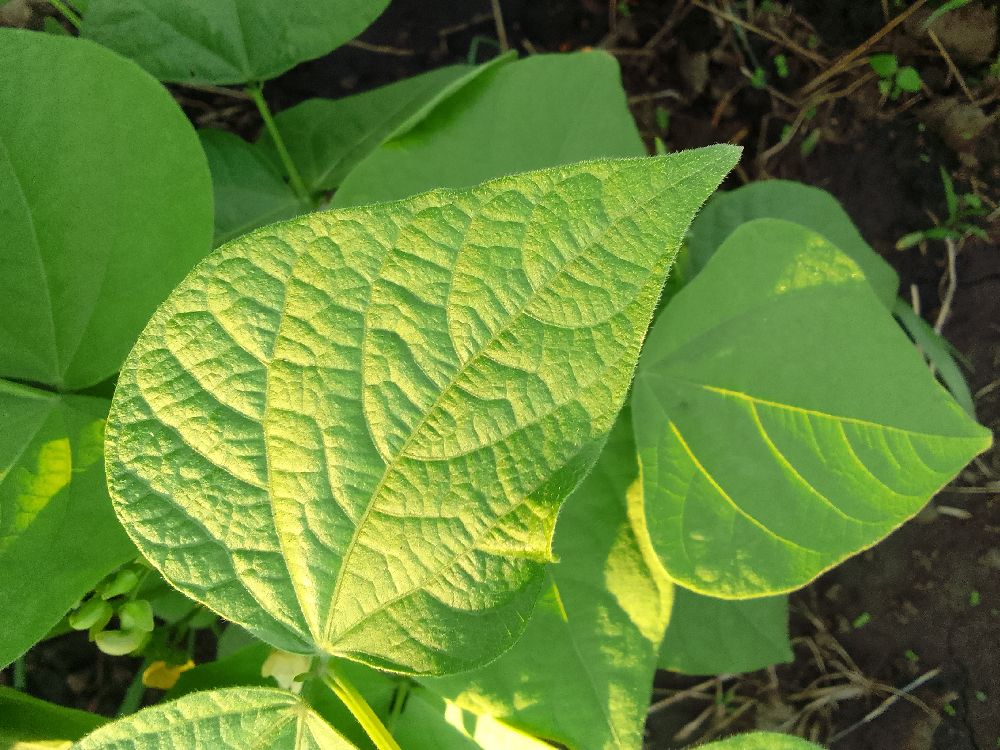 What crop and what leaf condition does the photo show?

common bean, healthy
